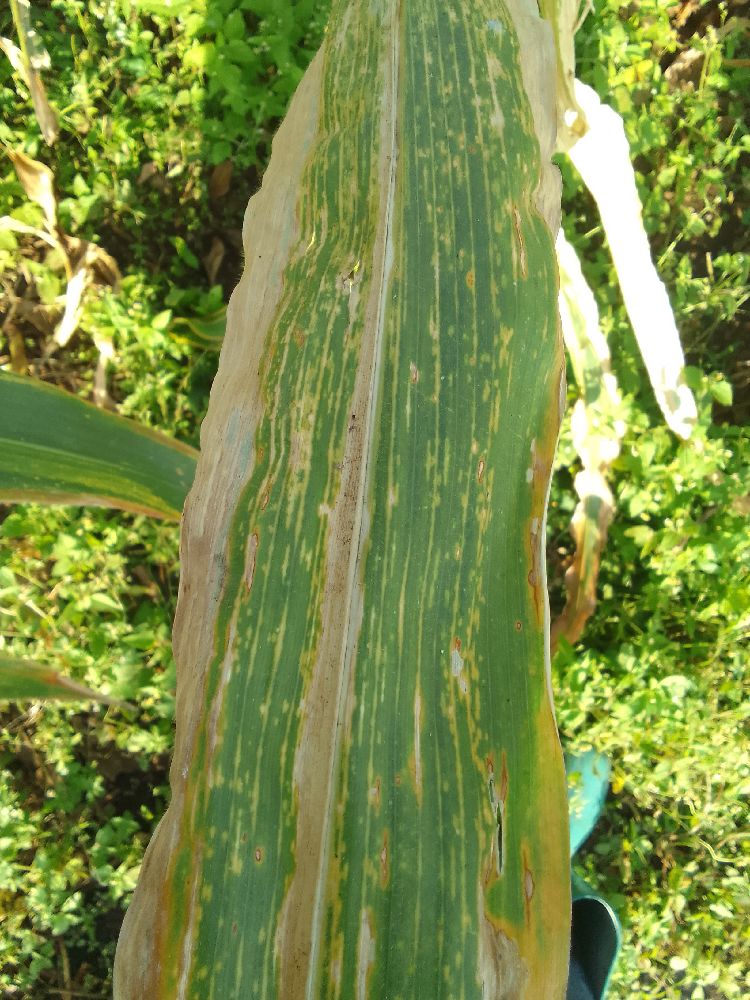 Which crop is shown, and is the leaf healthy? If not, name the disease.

maize, maize lethal necrosis
